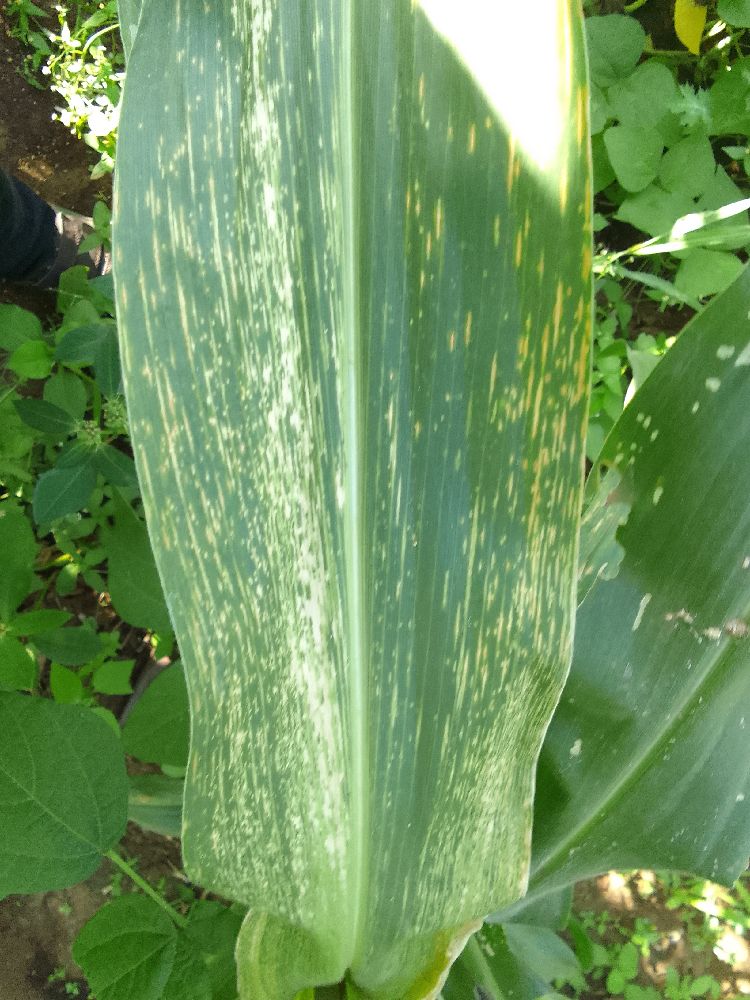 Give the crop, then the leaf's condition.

maize, maize lethal necrosis
